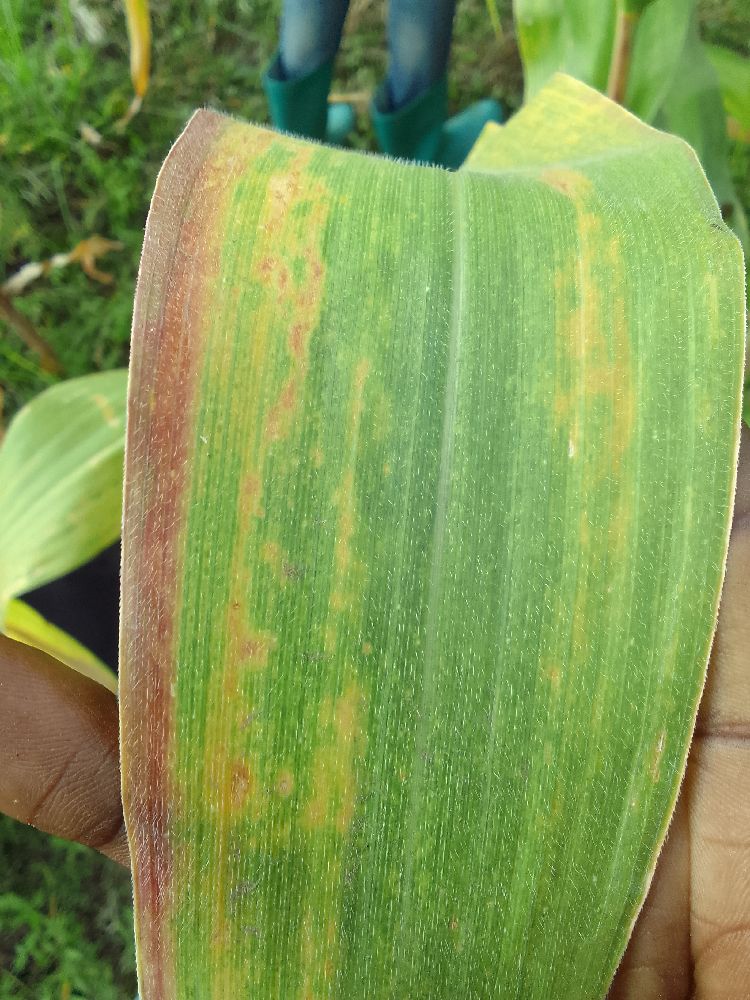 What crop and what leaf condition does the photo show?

maize, maize lethal necrosis
